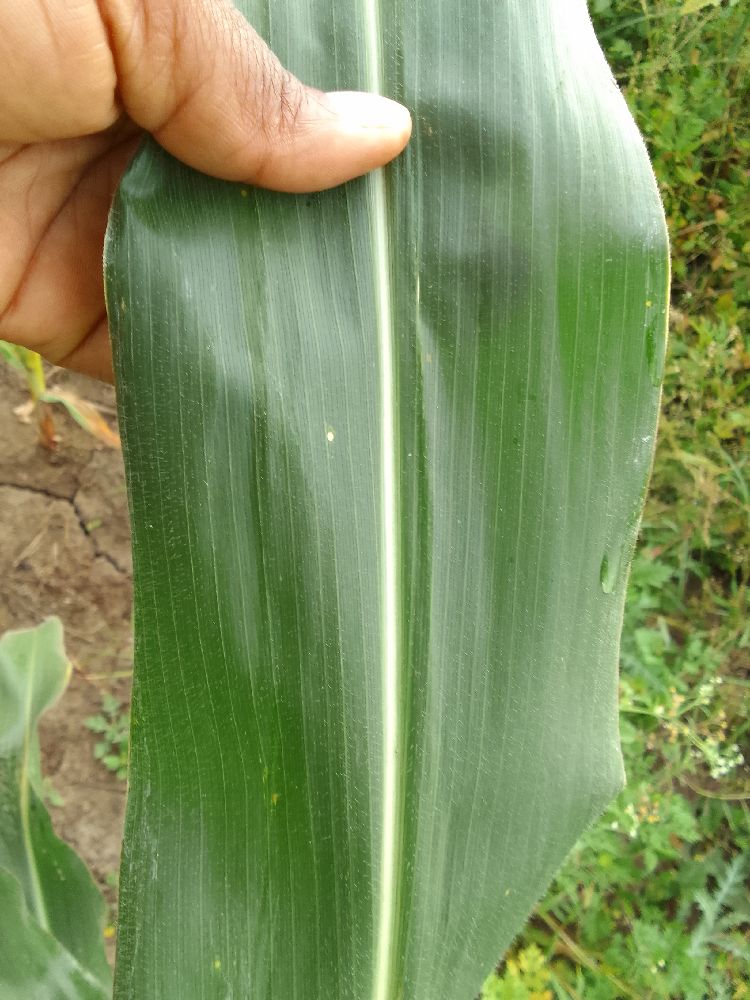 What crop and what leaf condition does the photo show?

maize, healthy
